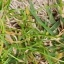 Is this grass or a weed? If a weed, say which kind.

grass
